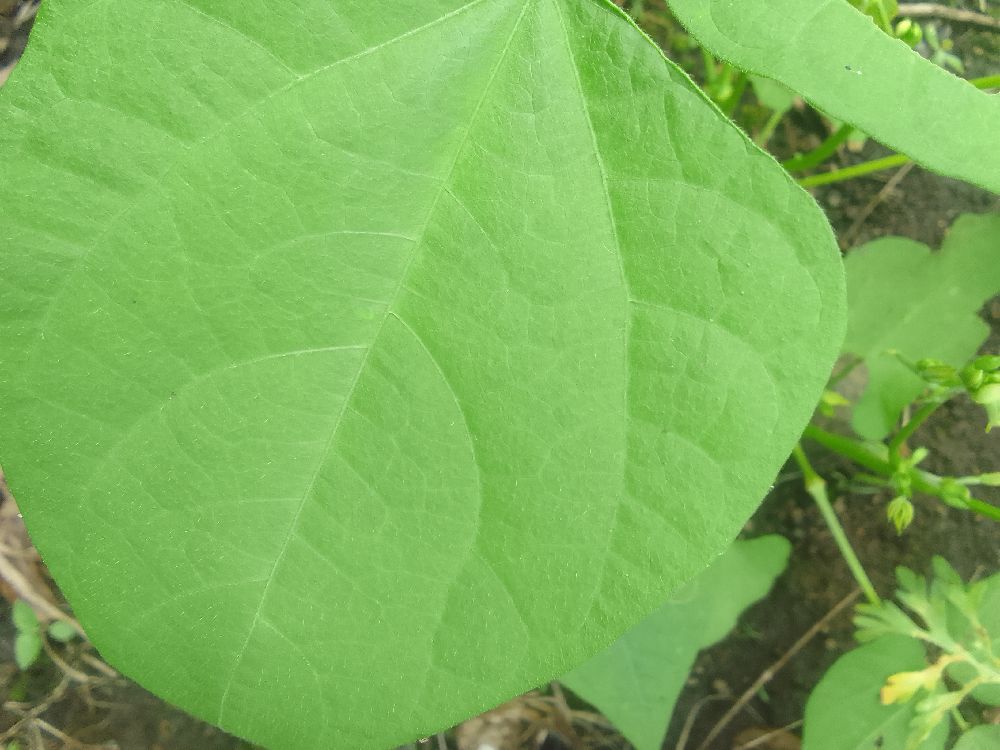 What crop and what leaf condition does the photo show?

common bean, healthy
